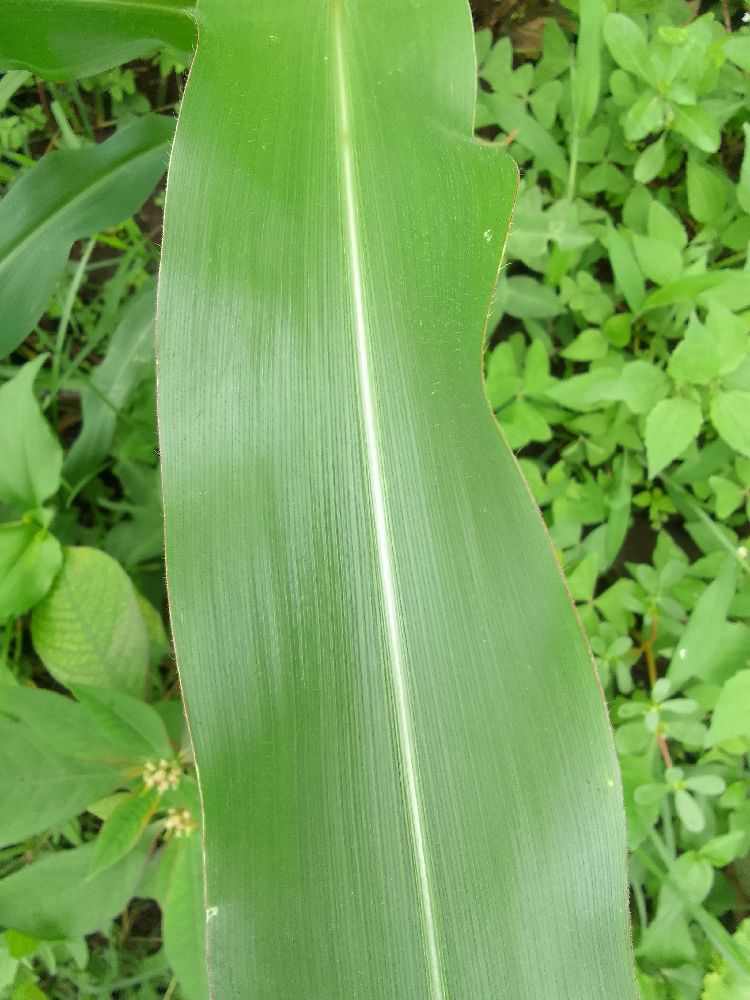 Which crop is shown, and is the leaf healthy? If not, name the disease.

maize, healthy
